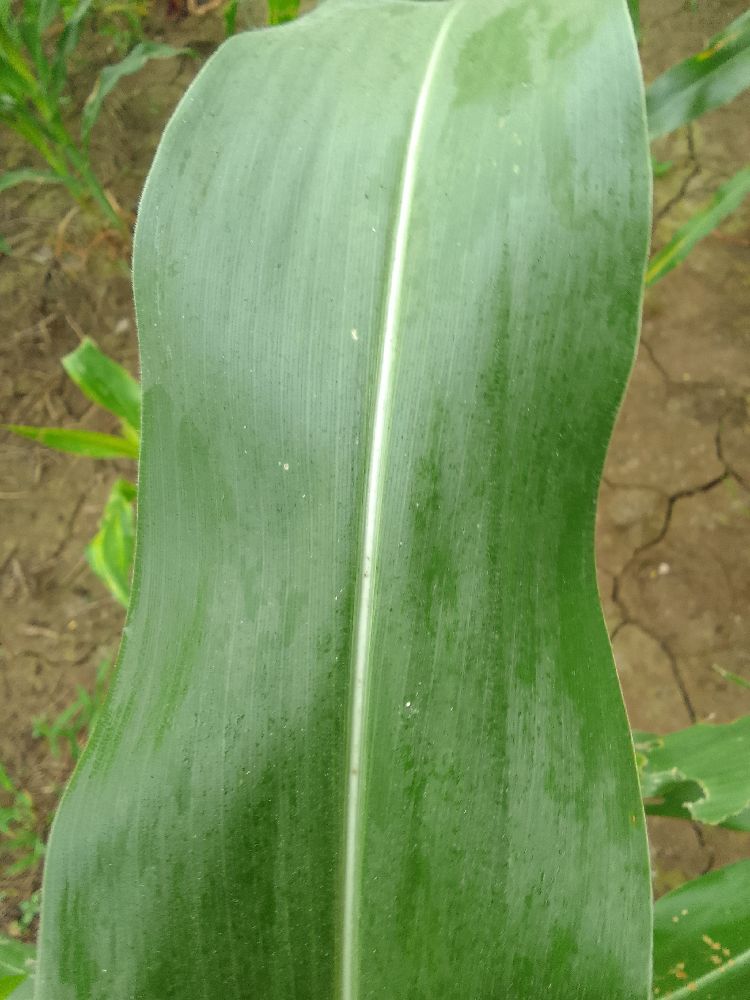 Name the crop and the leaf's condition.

maize, healthy
